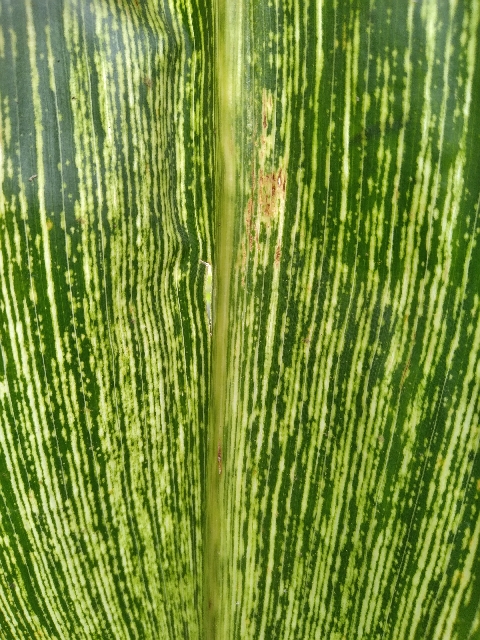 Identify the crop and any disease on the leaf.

maize, maize streak virus
